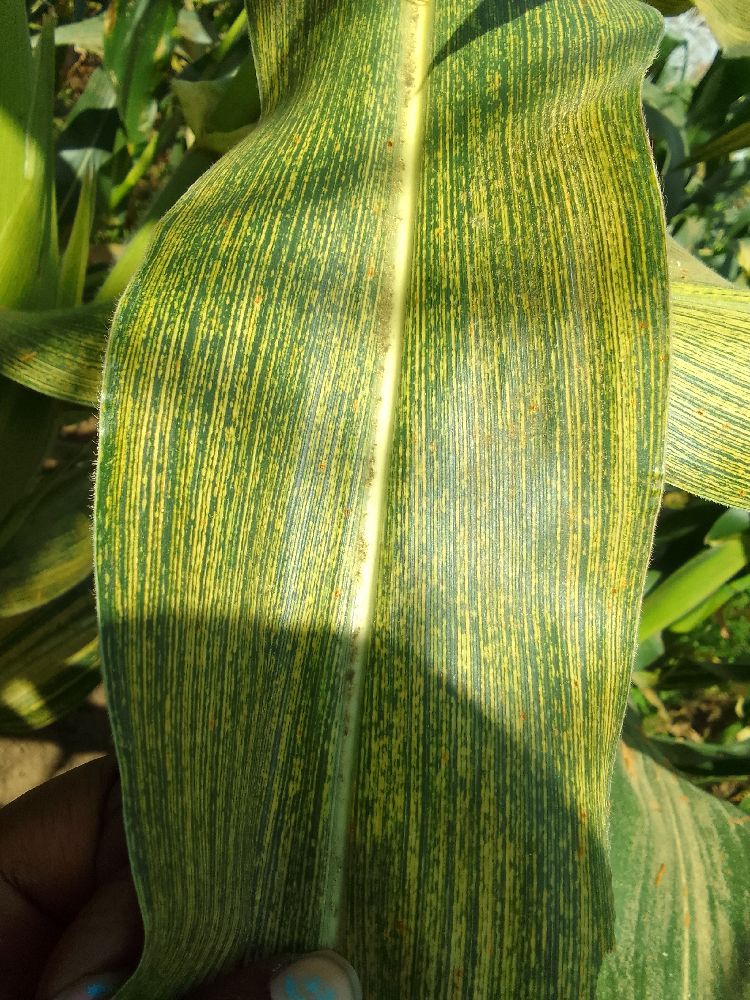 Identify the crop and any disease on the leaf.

maize, maize streak virus
